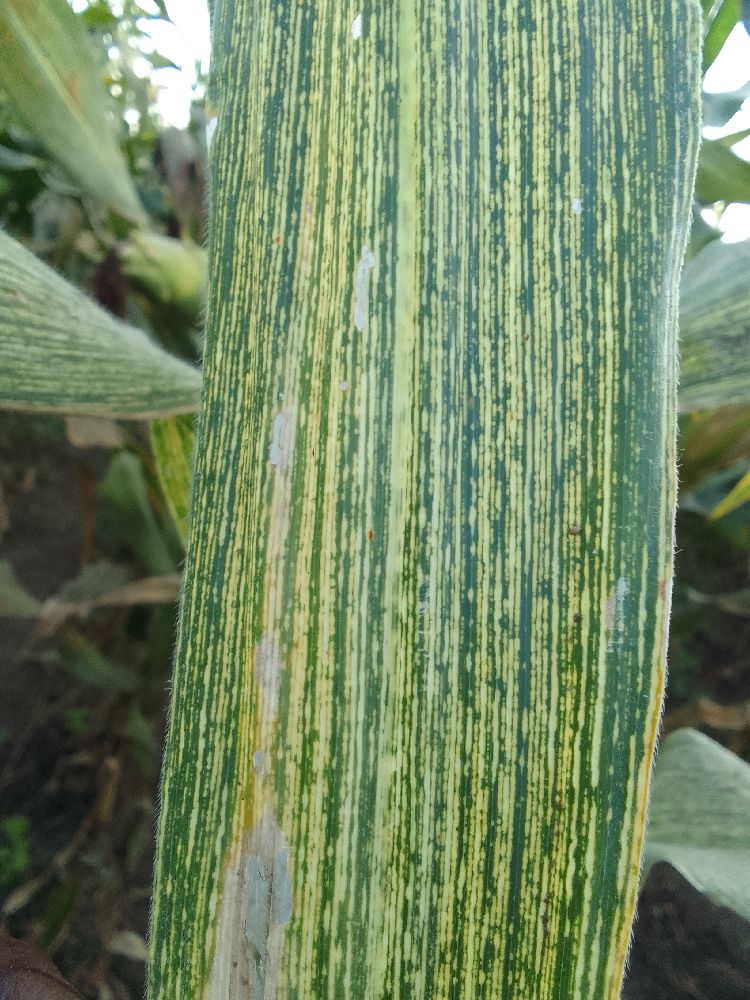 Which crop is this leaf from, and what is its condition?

maize, maize streak virus
